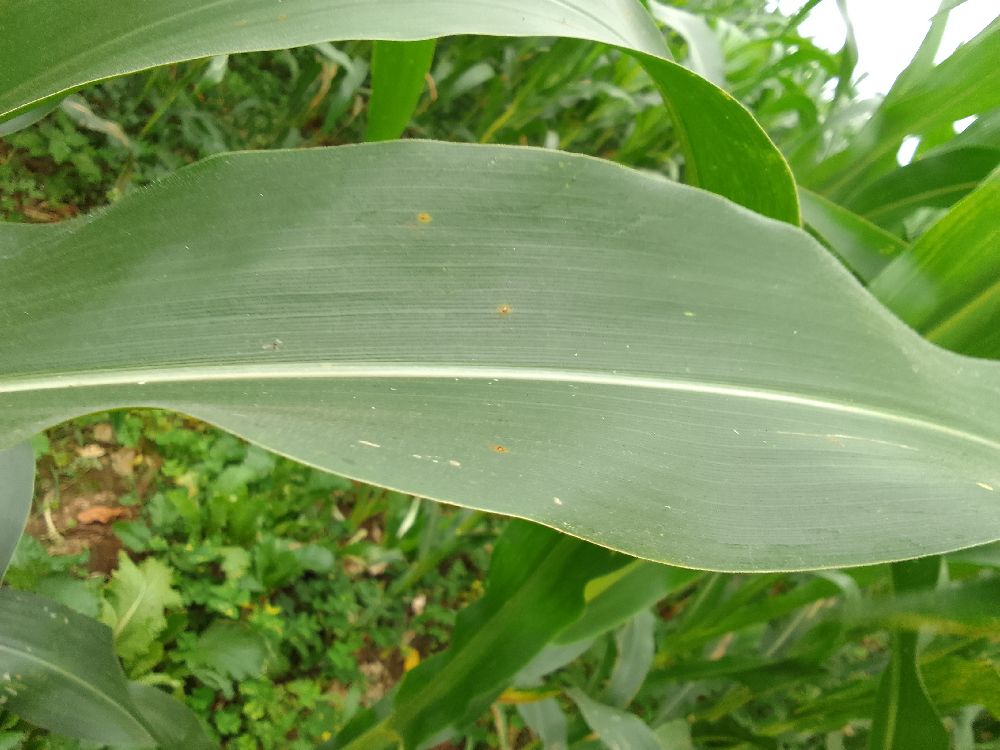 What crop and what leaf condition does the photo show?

maize, healthy
